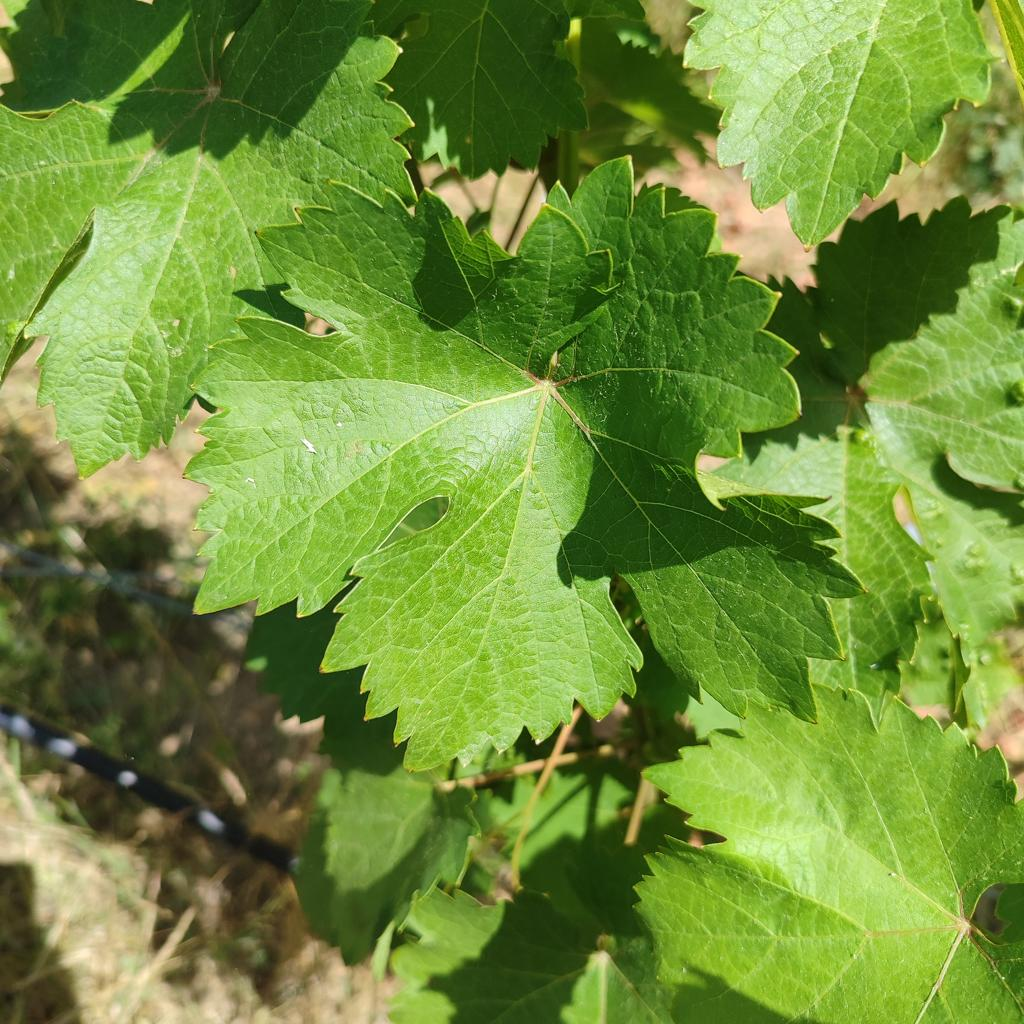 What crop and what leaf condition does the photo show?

grapevine, healthy
